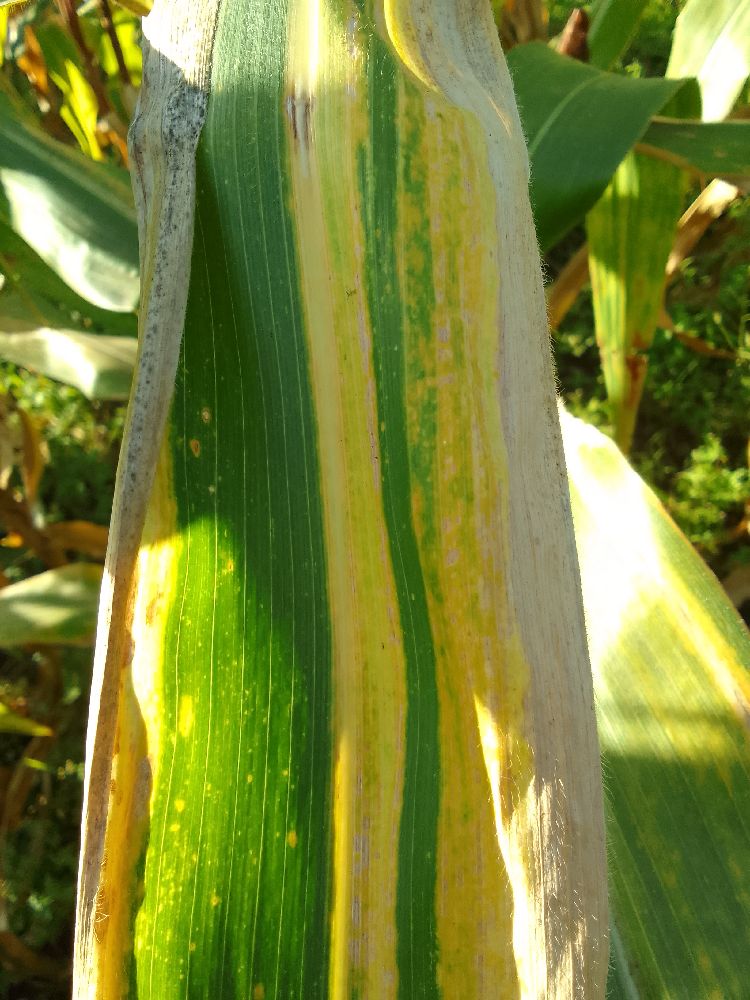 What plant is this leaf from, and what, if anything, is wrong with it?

maize, maize lethal necrosis
